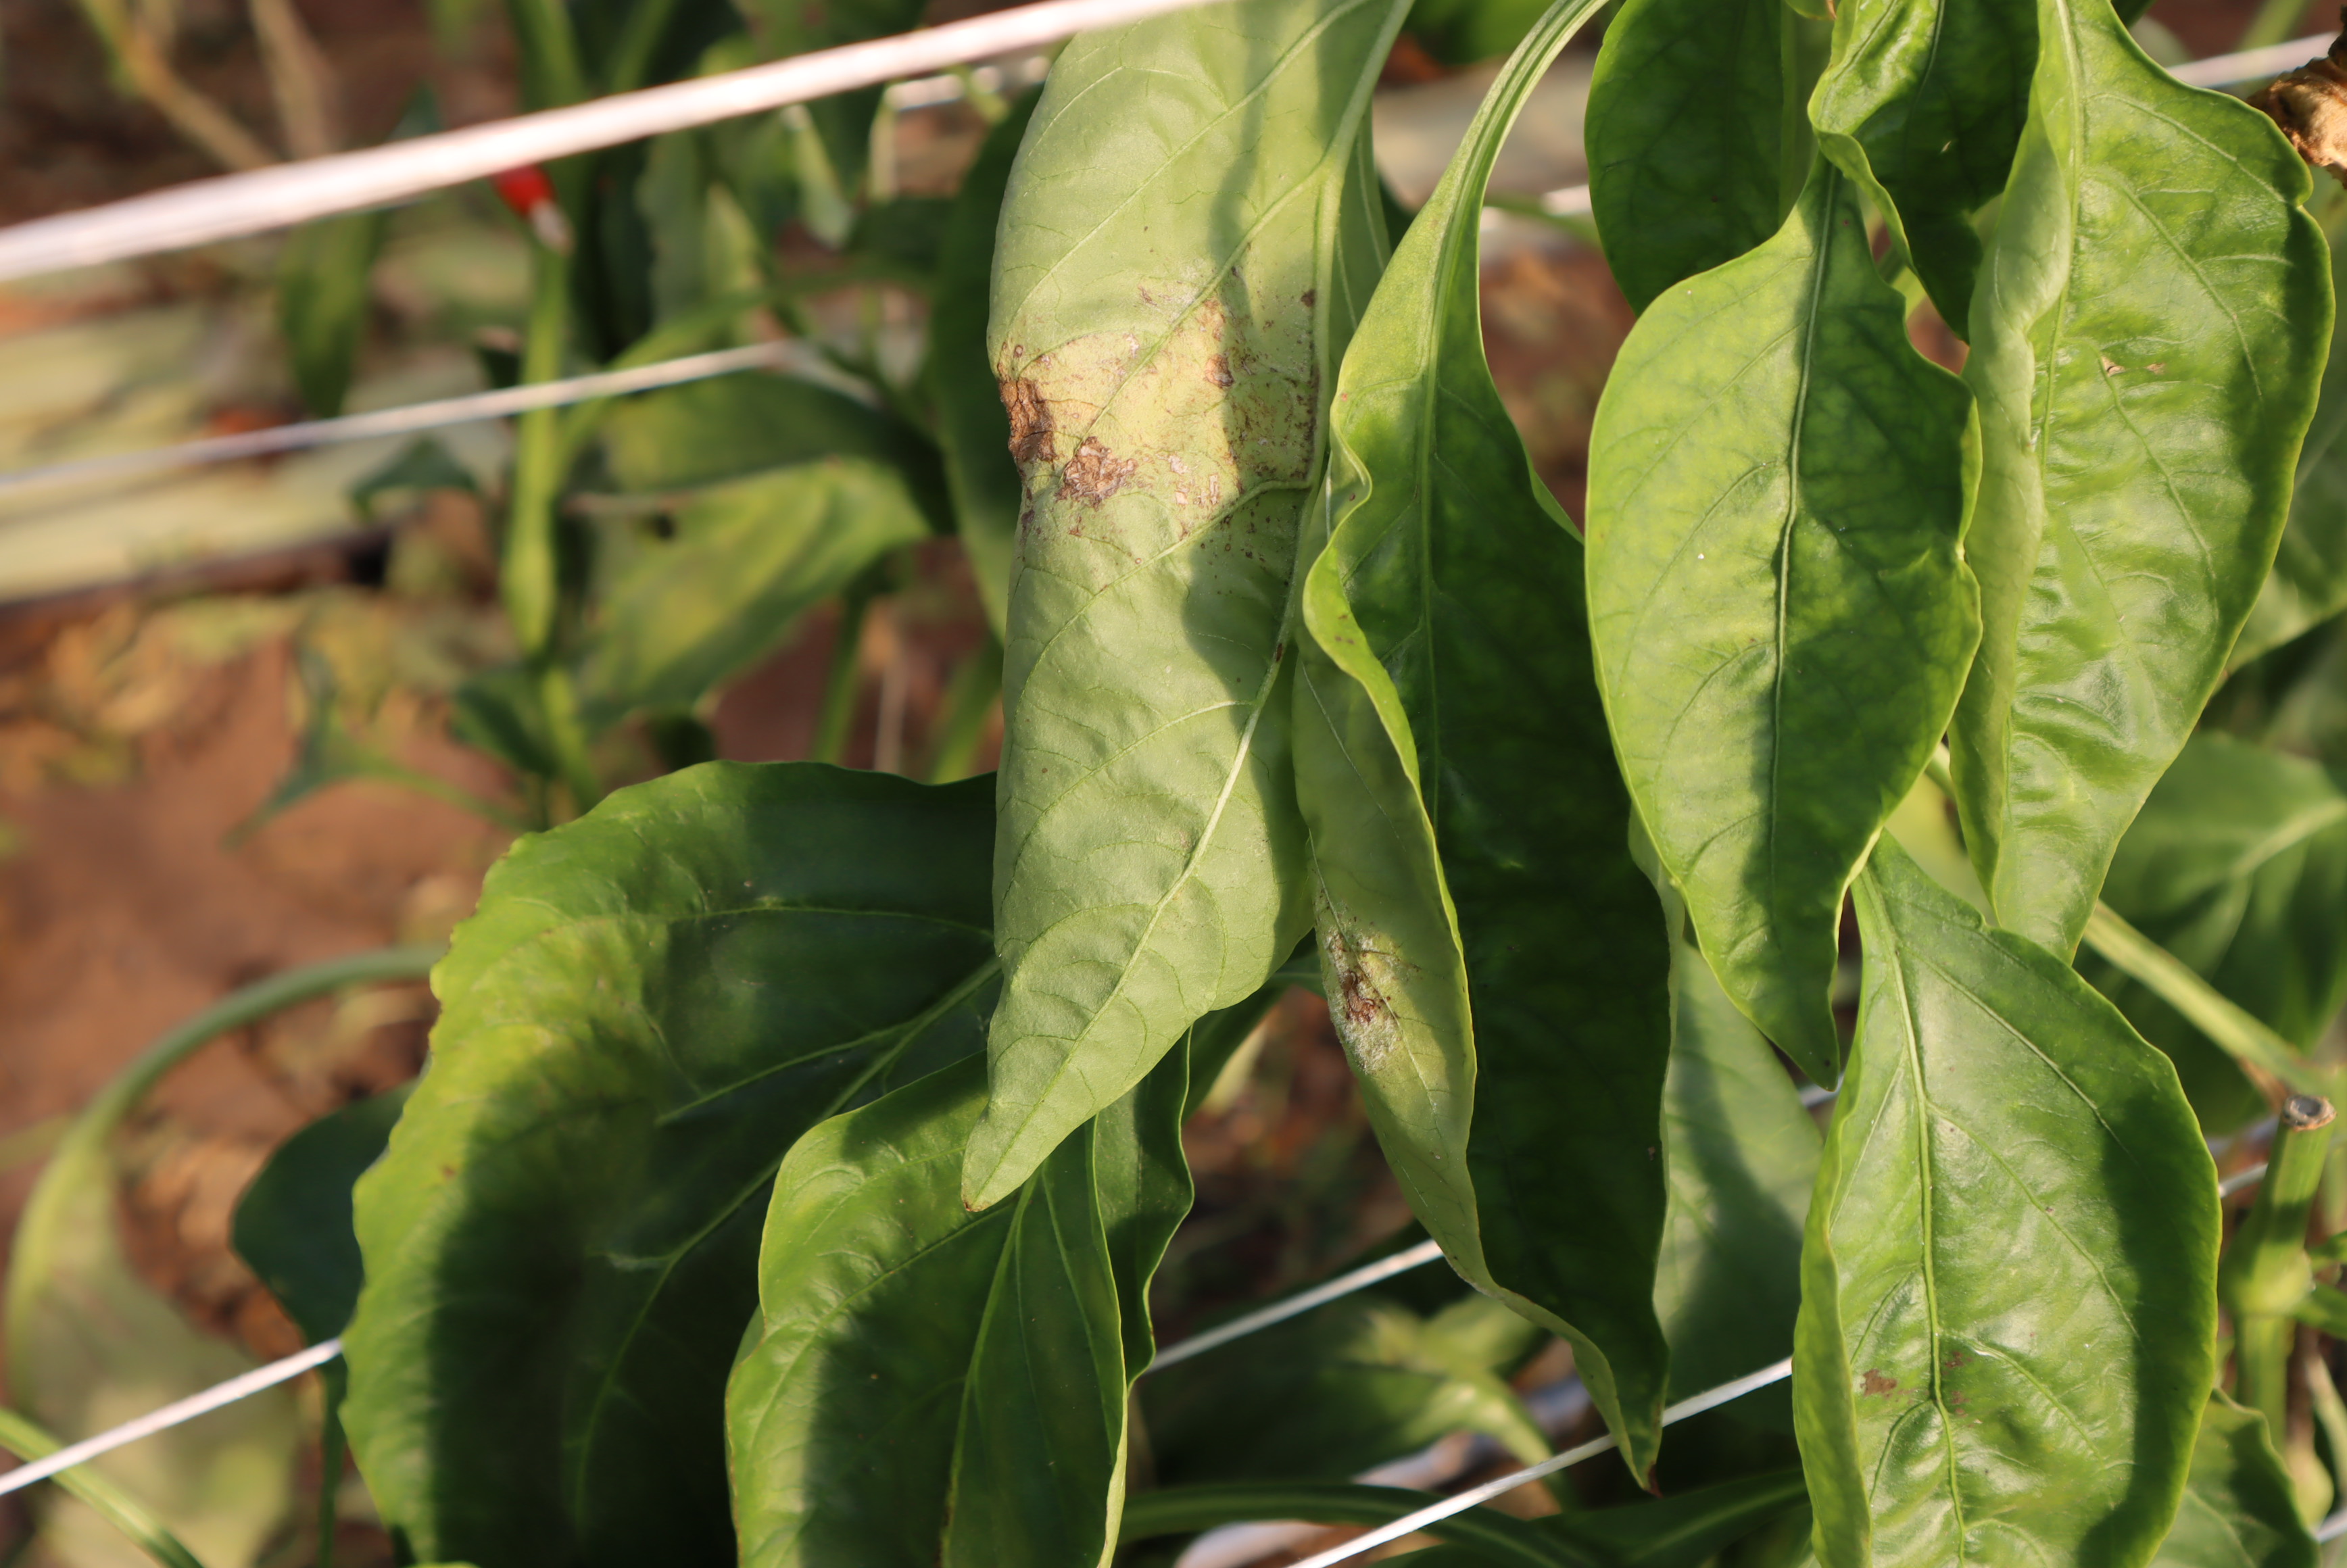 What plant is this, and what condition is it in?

bell pepper, downy mildew, thrips
